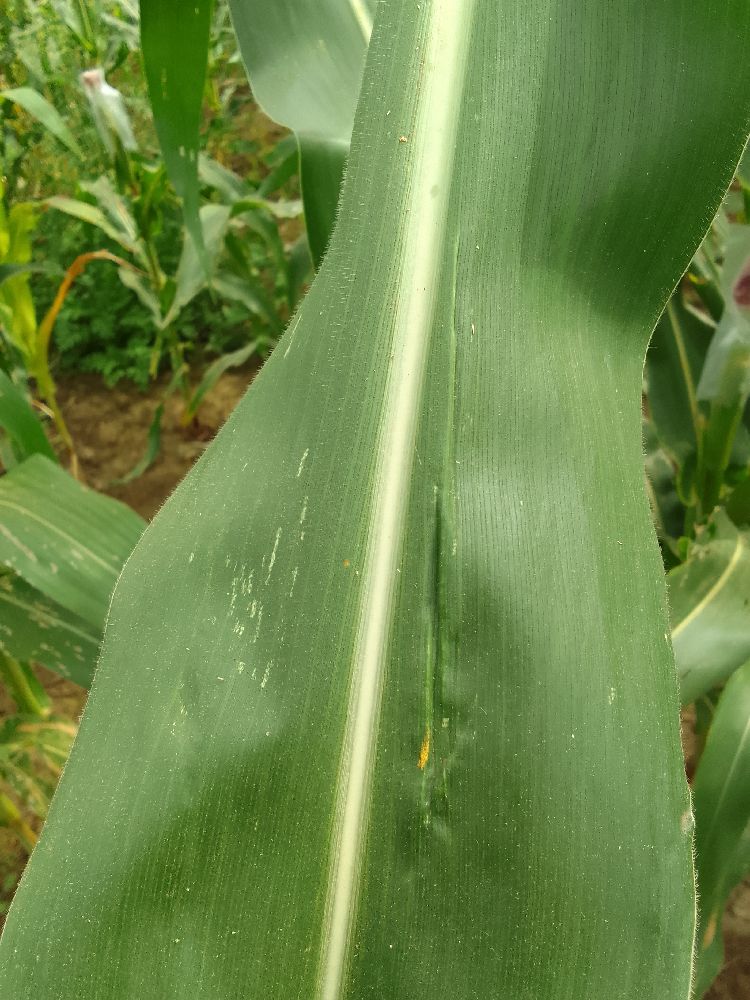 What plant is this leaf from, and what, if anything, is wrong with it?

common bean, healthy
